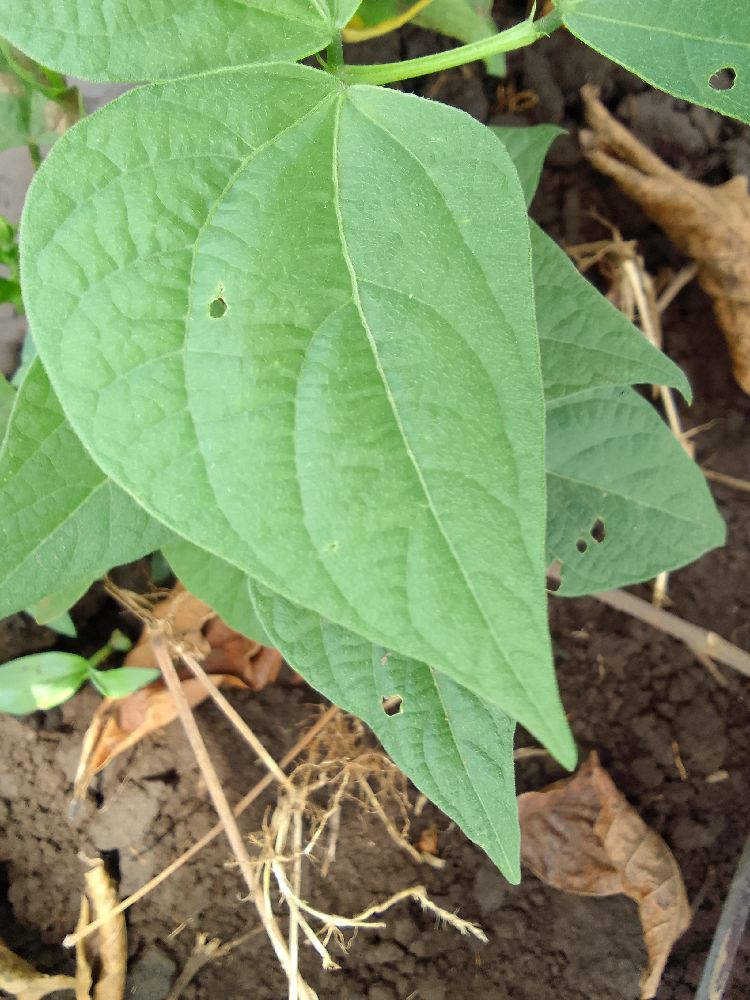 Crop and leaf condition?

common bean, healthy
